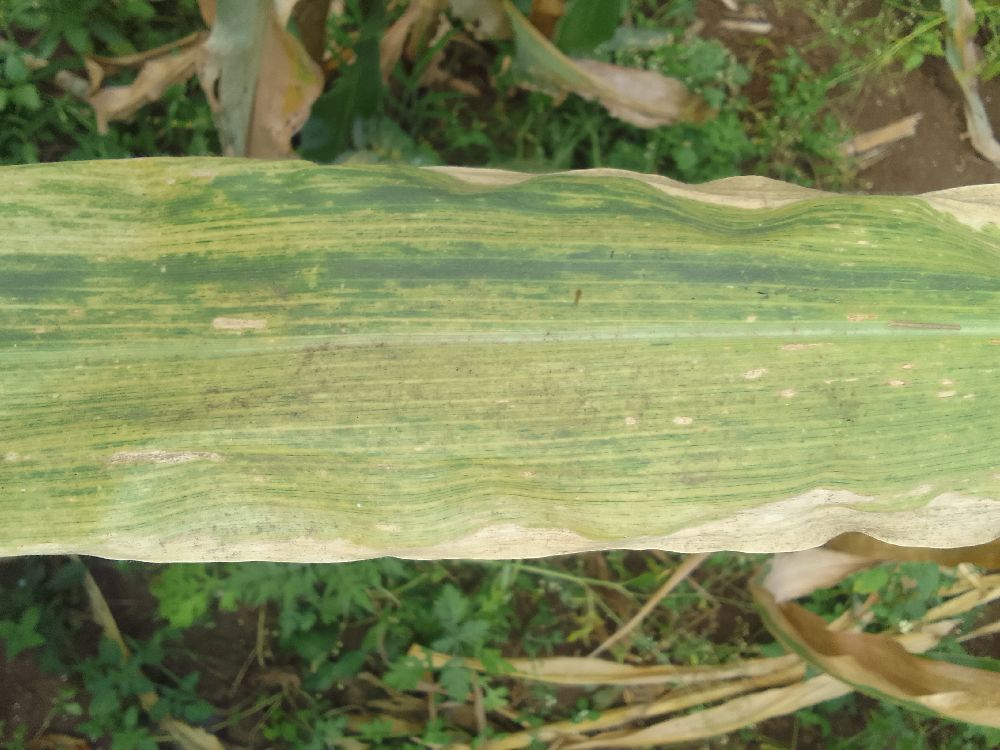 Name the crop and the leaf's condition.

maize, maize lethal necrosis
